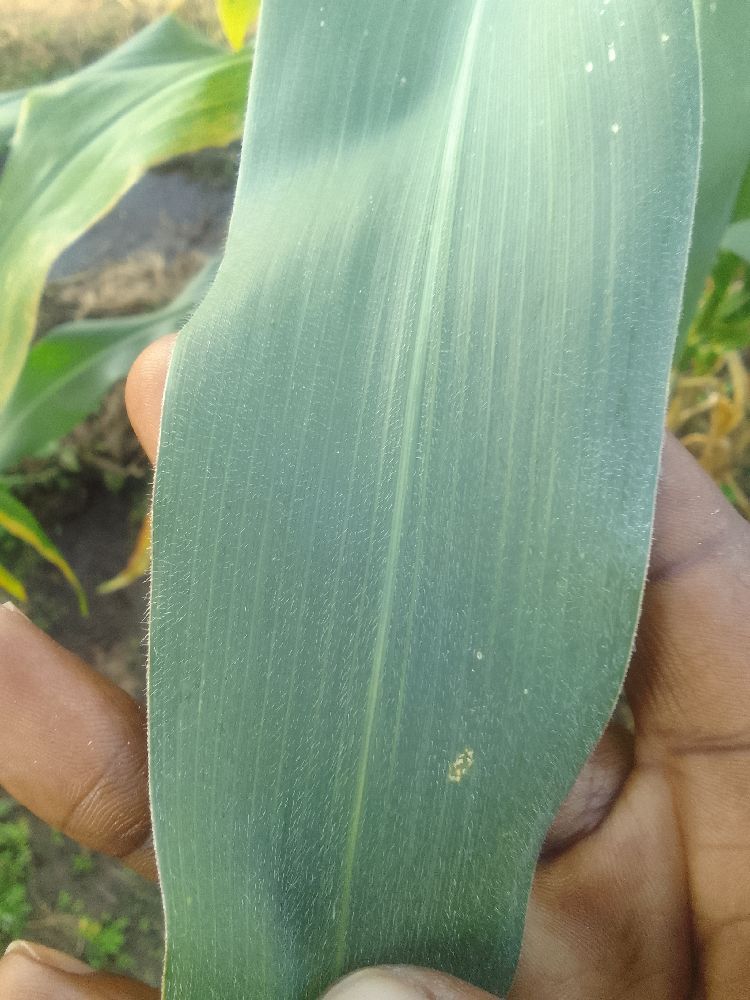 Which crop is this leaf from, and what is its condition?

maize, healthy
